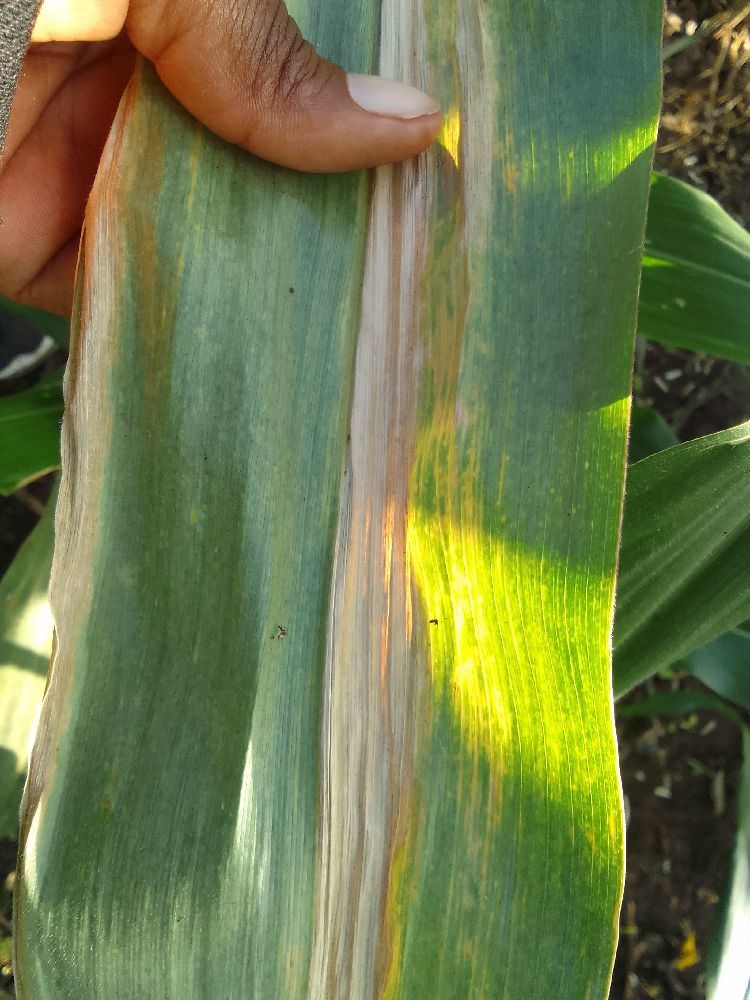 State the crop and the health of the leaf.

maize, maize lethal necrosis
